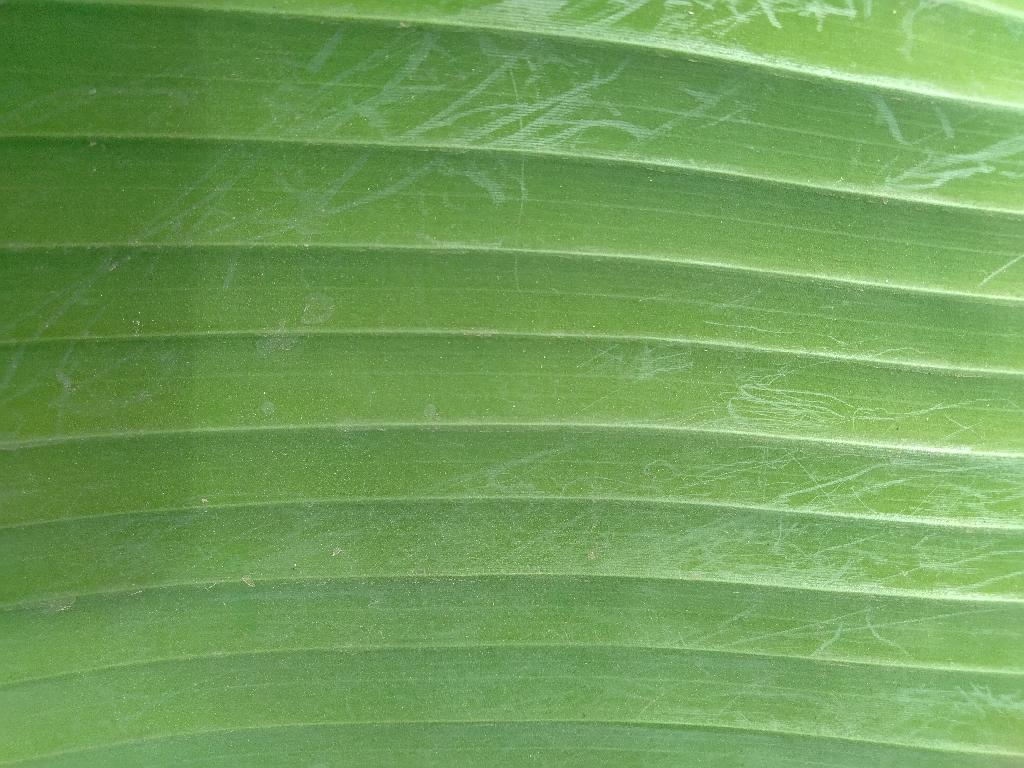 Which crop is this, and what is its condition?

banana, healthy
